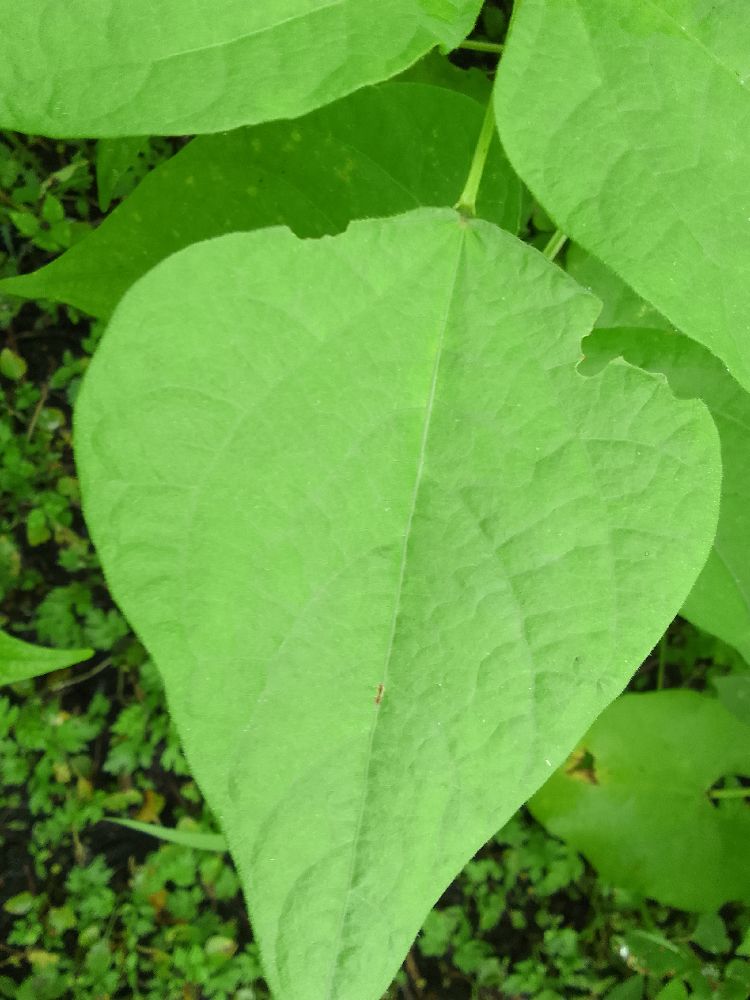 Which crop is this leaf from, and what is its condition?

common bean, healthy
